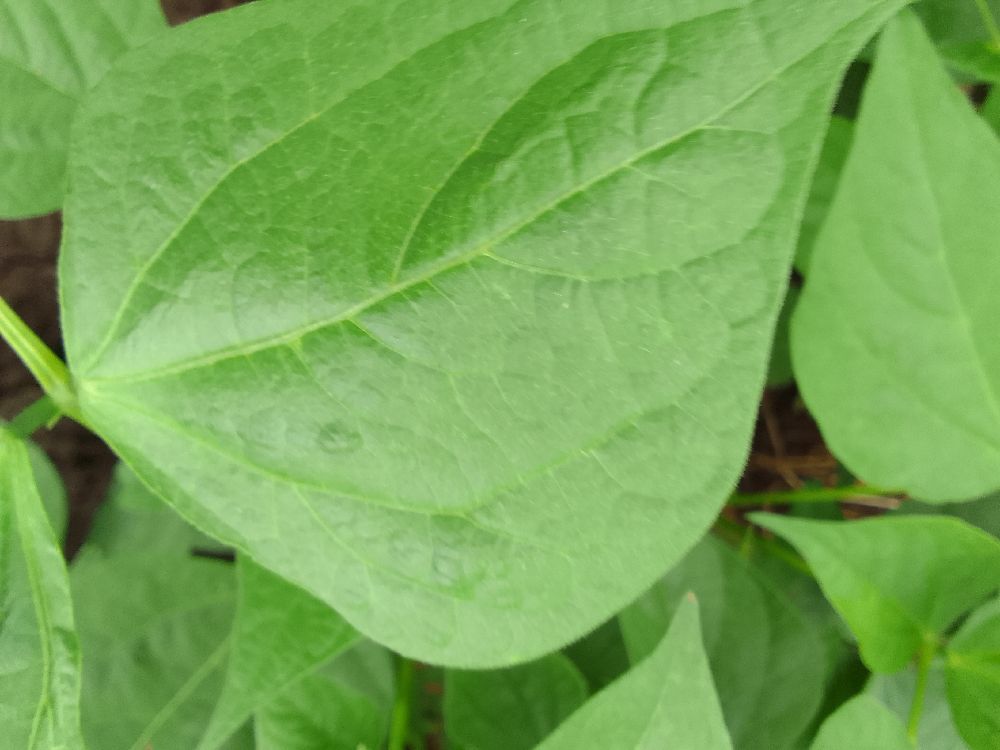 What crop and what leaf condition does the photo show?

common bean, healthy
